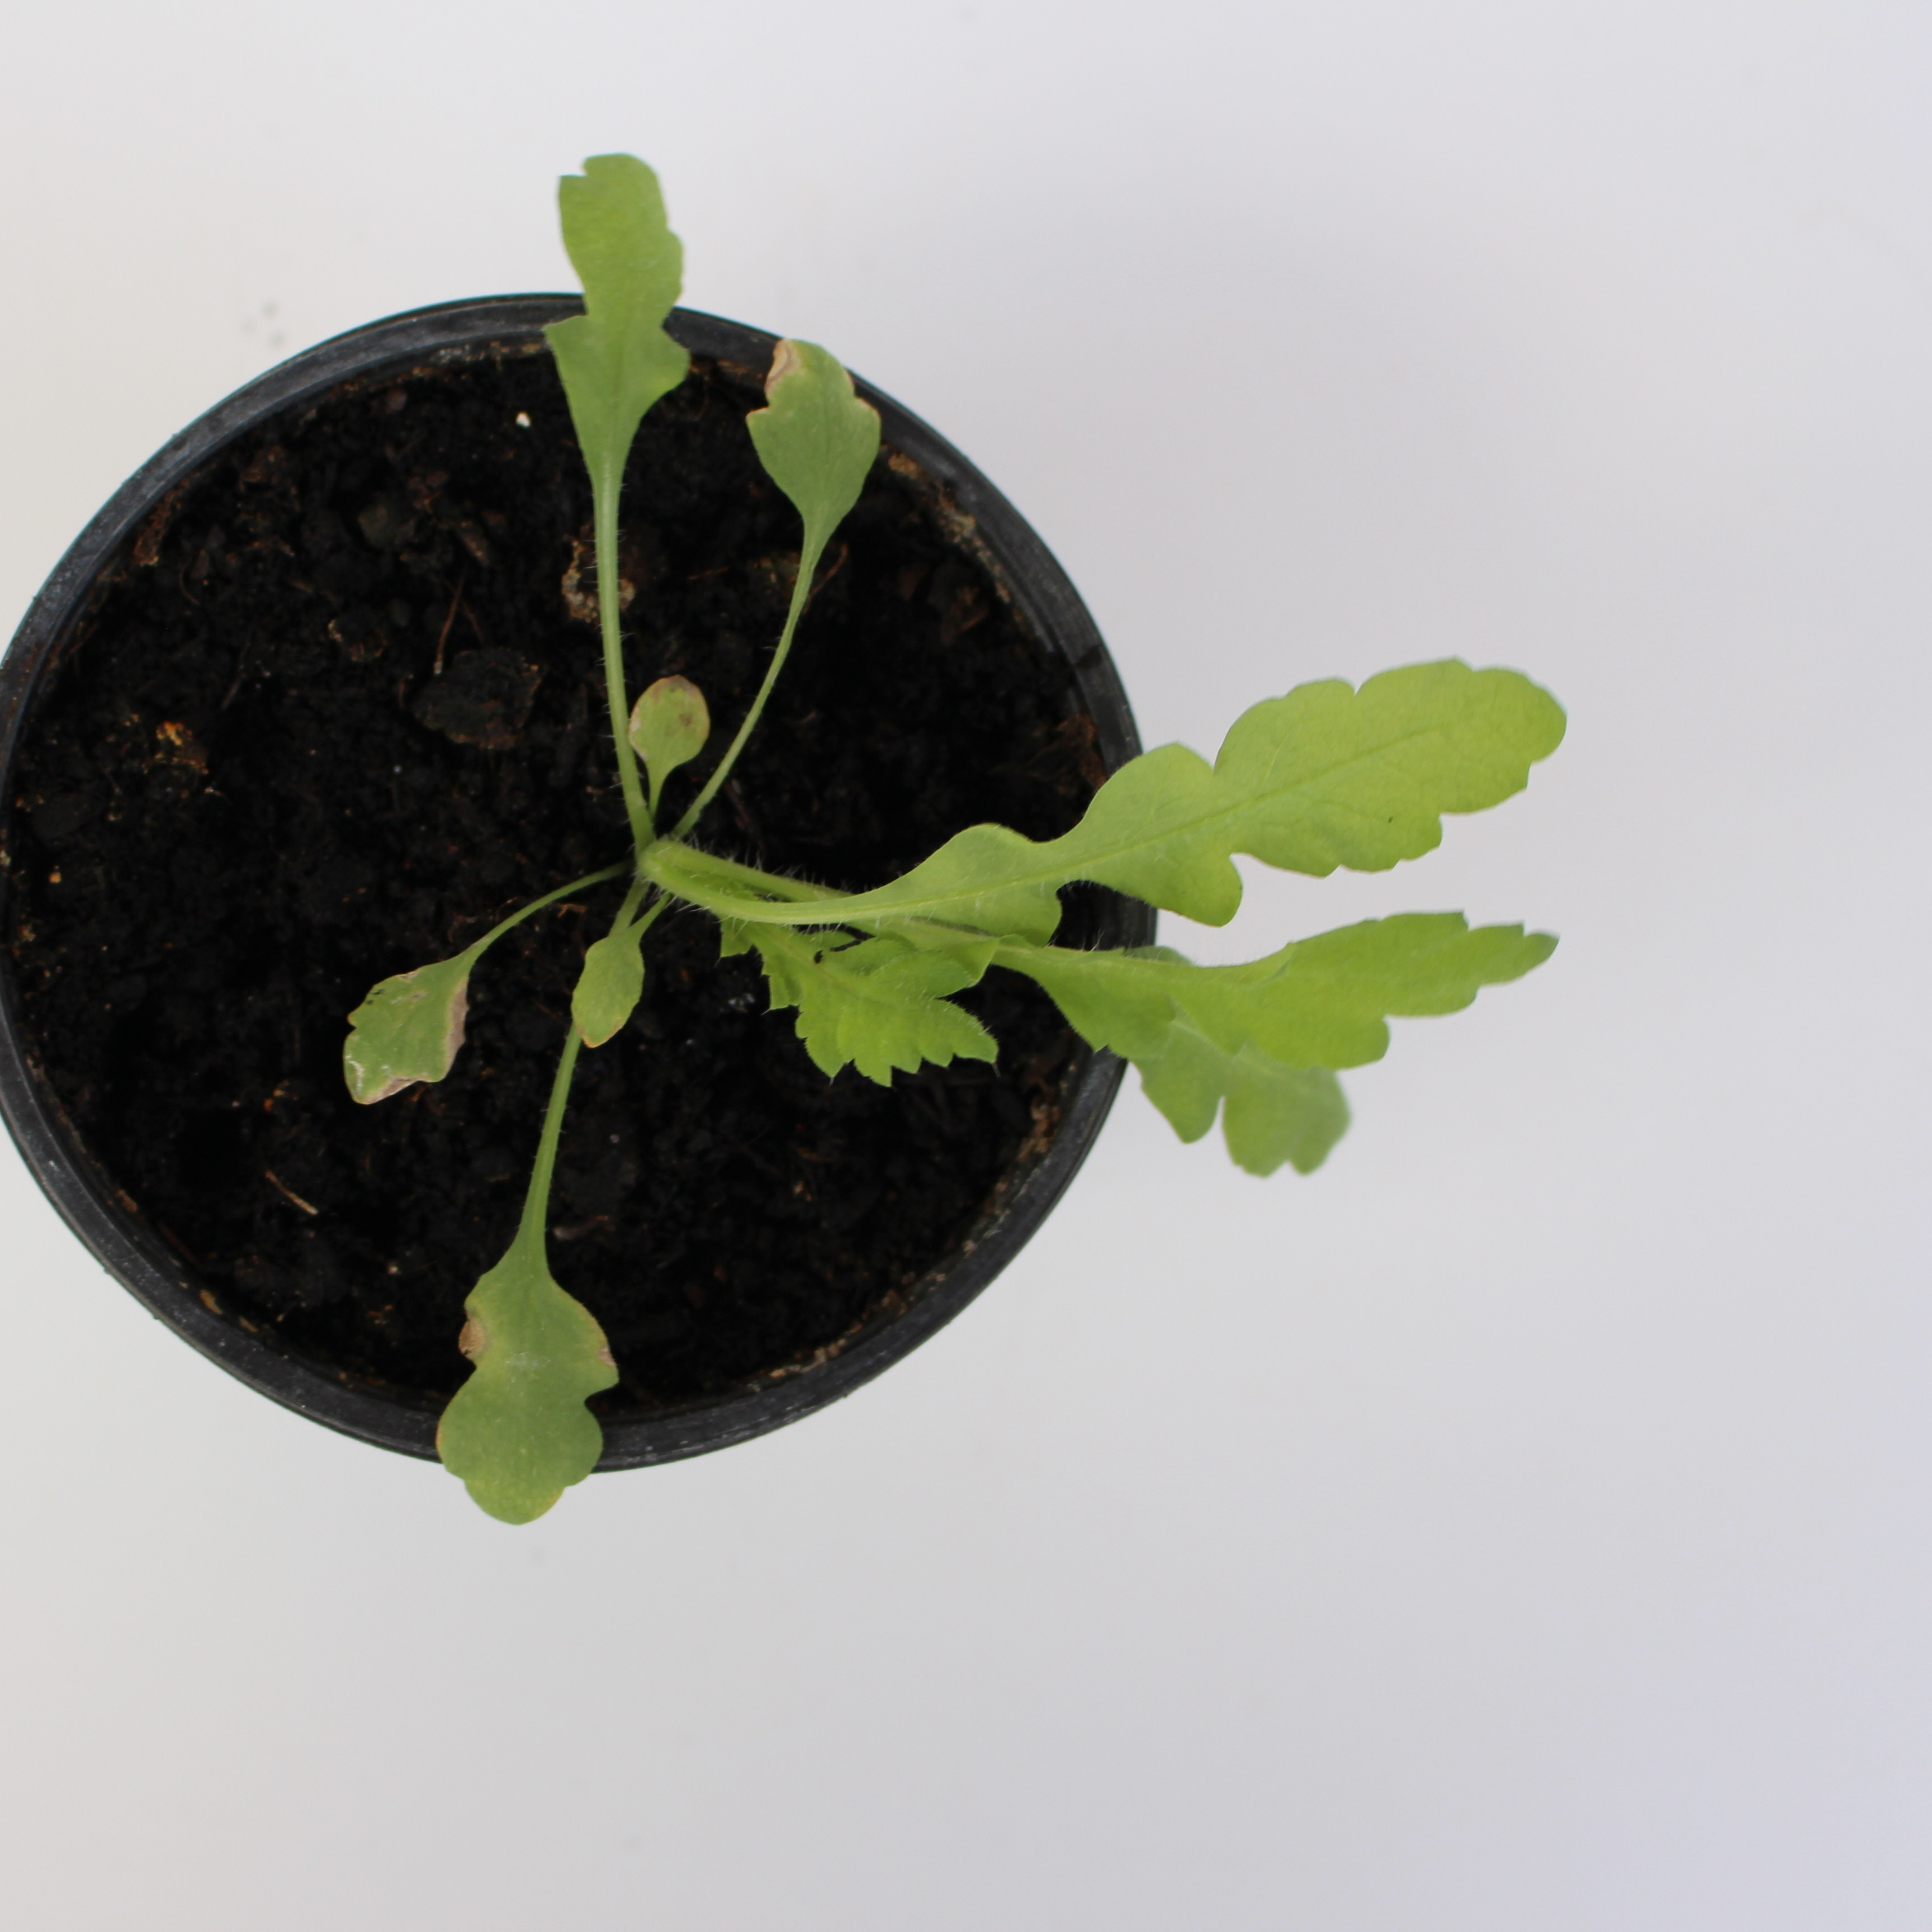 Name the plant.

Papaver rhoeas
